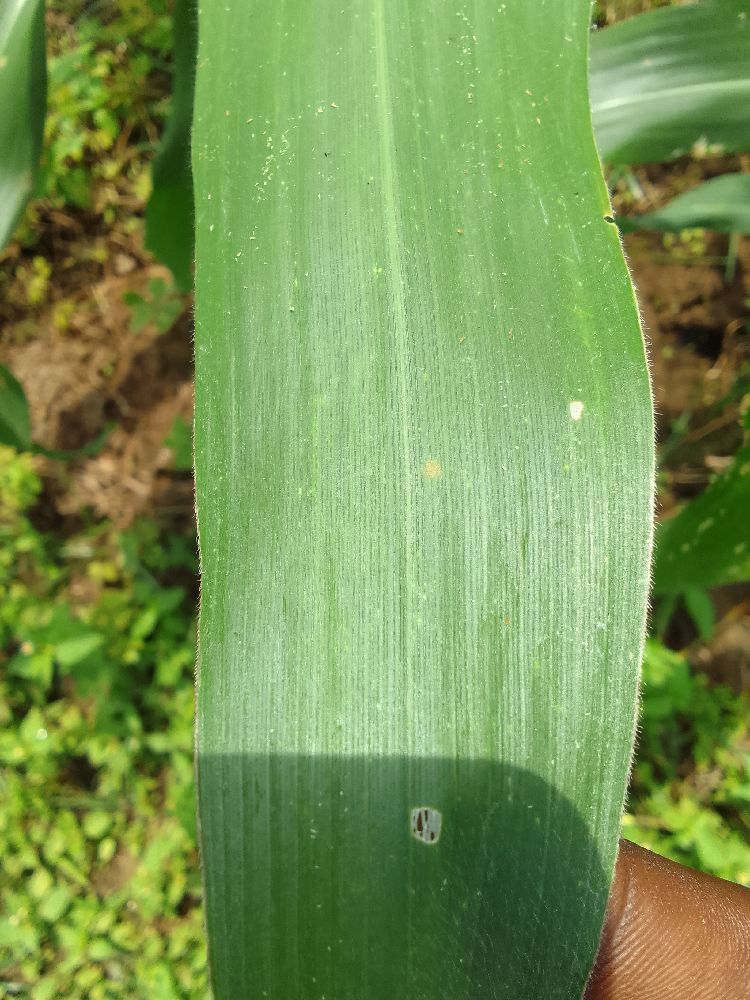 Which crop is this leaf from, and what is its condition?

maize, healthy
